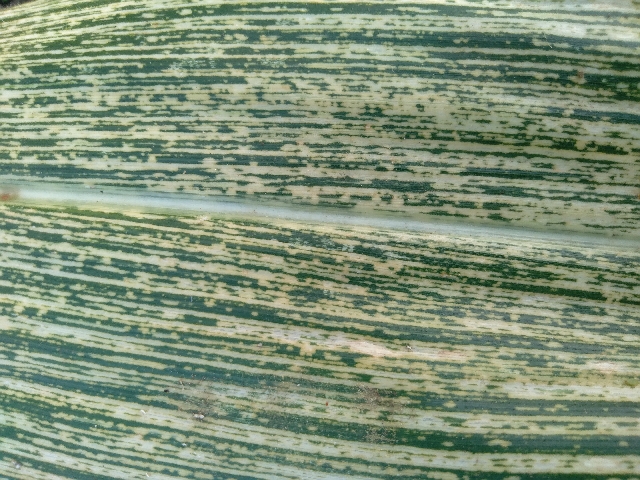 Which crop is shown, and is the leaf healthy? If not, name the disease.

maize, maize streak virus
